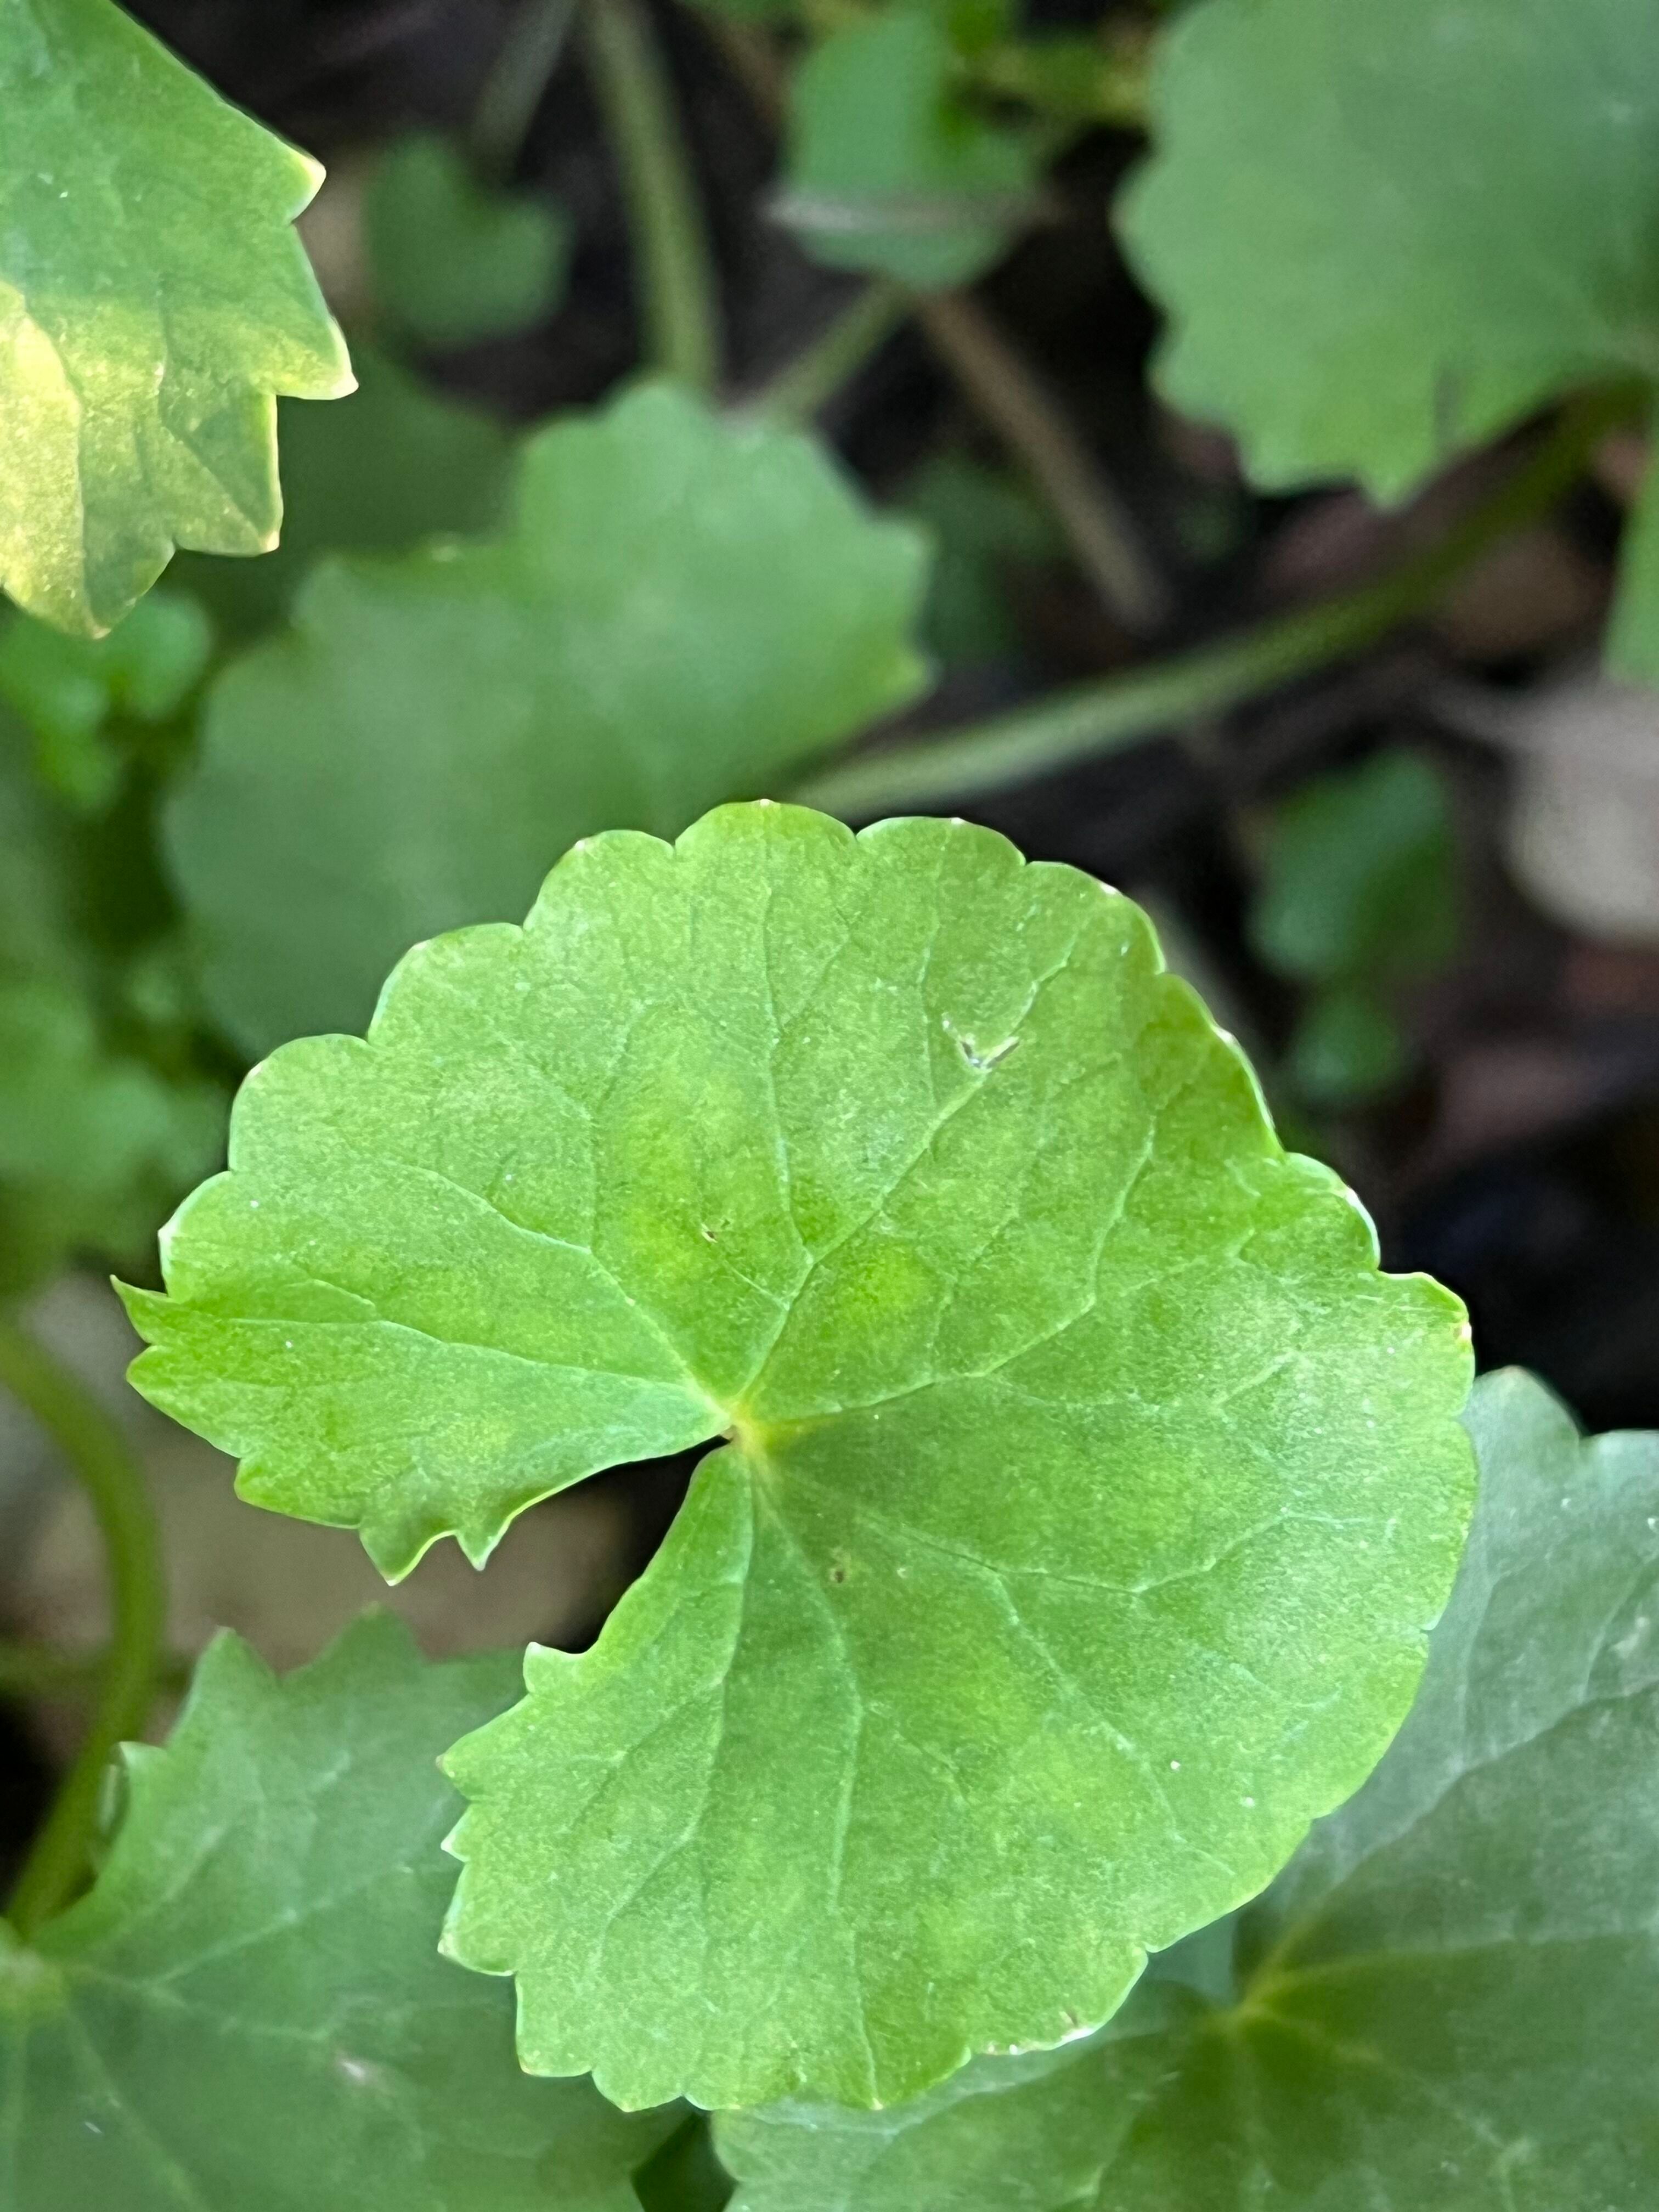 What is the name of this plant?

thankuni
